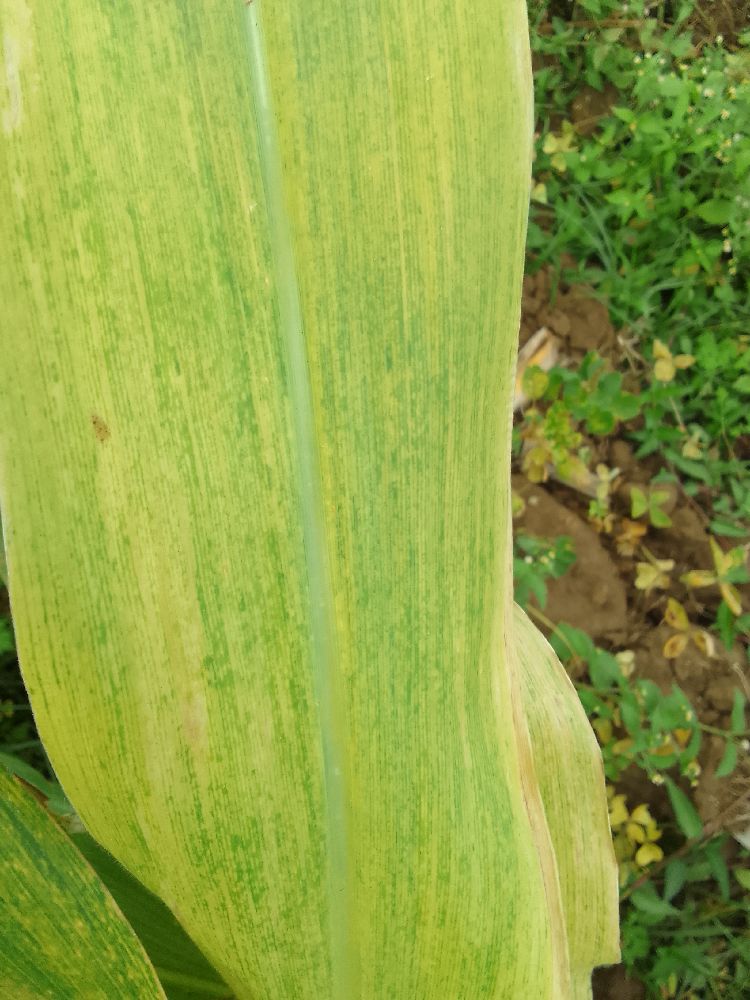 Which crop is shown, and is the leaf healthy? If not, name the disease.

maize, maize lethal necrosis
